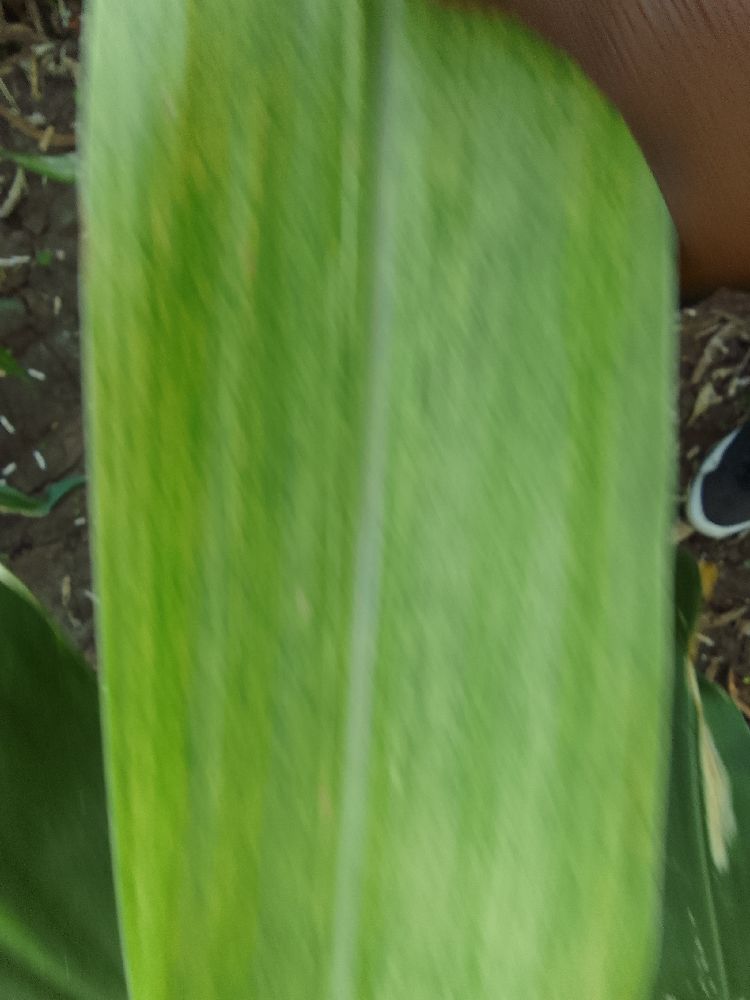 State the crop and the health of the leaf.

maize, maize lethal necrosis
